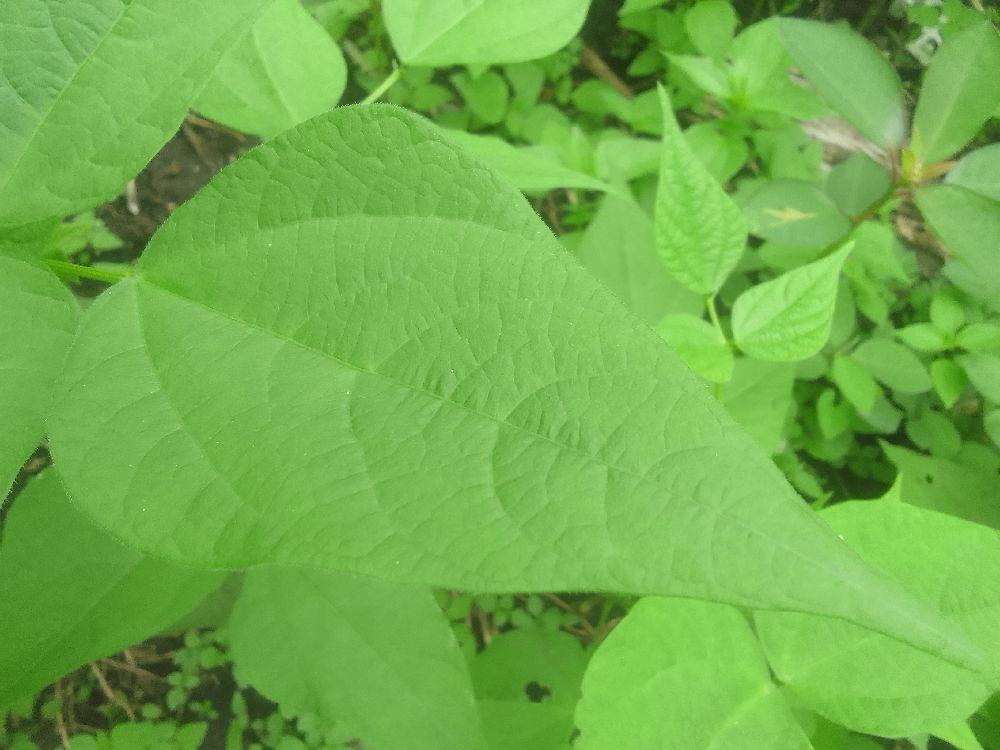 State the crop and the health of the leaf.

common bean, healthy
